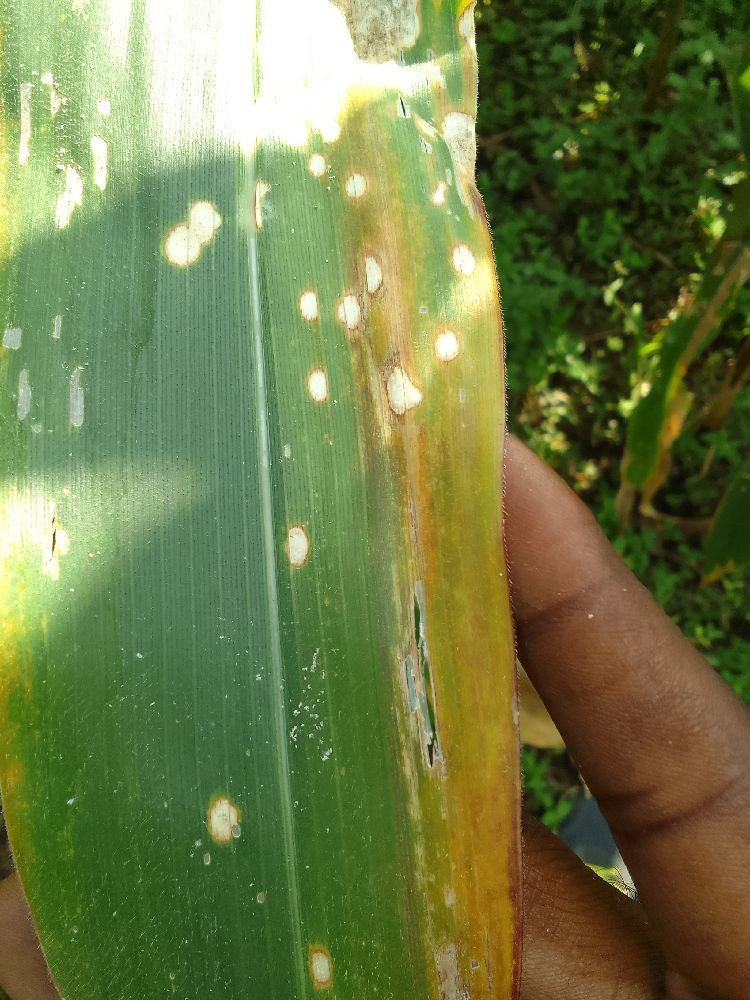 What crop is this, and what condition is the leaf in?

maize, maize lethal necrosis
